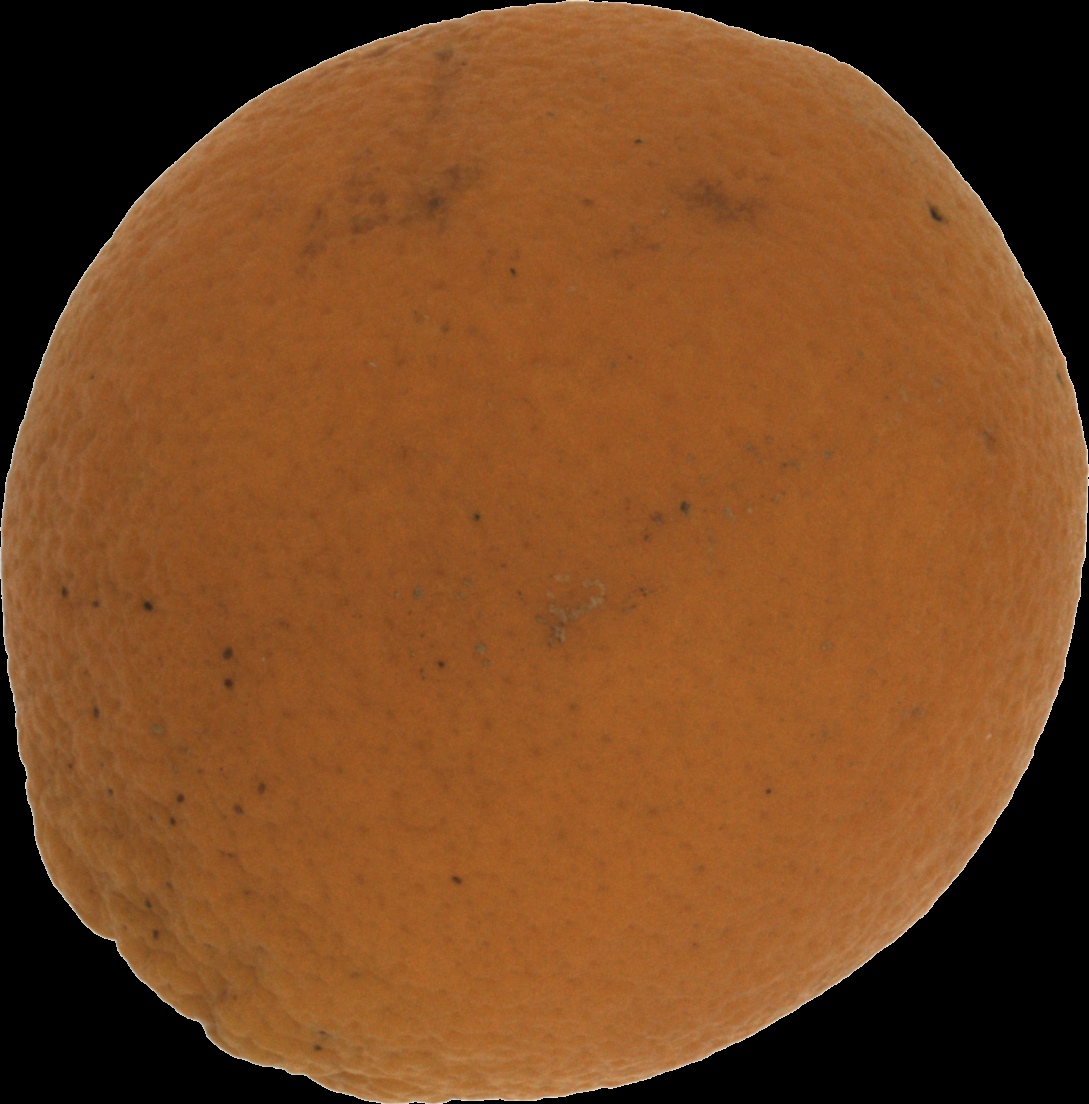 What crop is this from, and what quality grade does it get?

orange, bad
